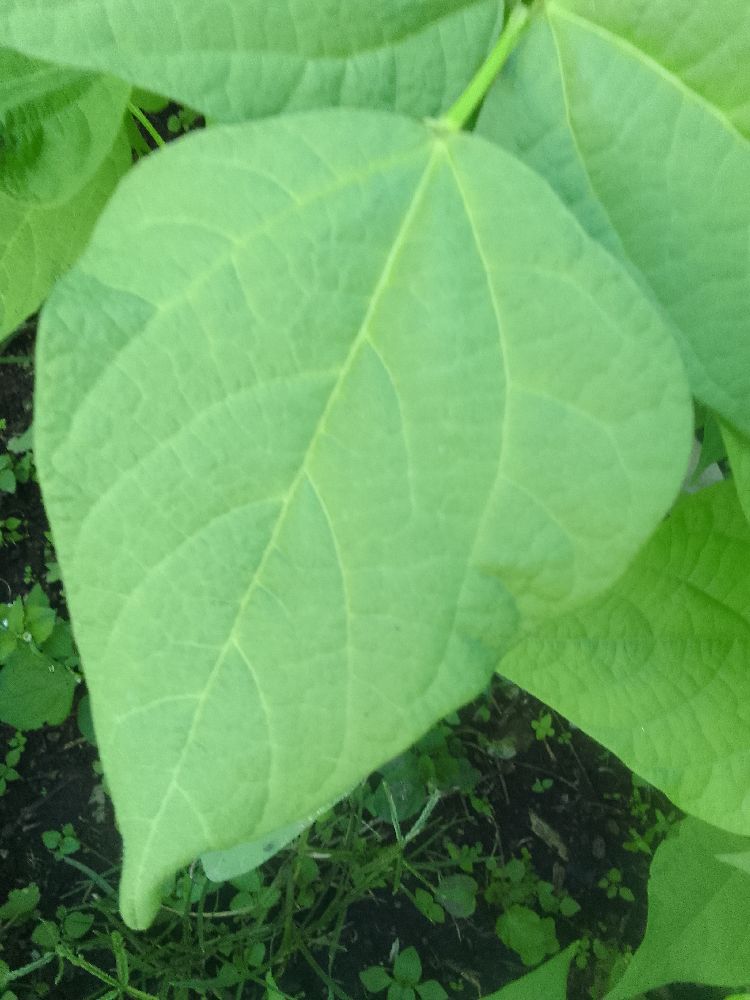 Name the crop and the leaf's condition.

common bean, healthy
